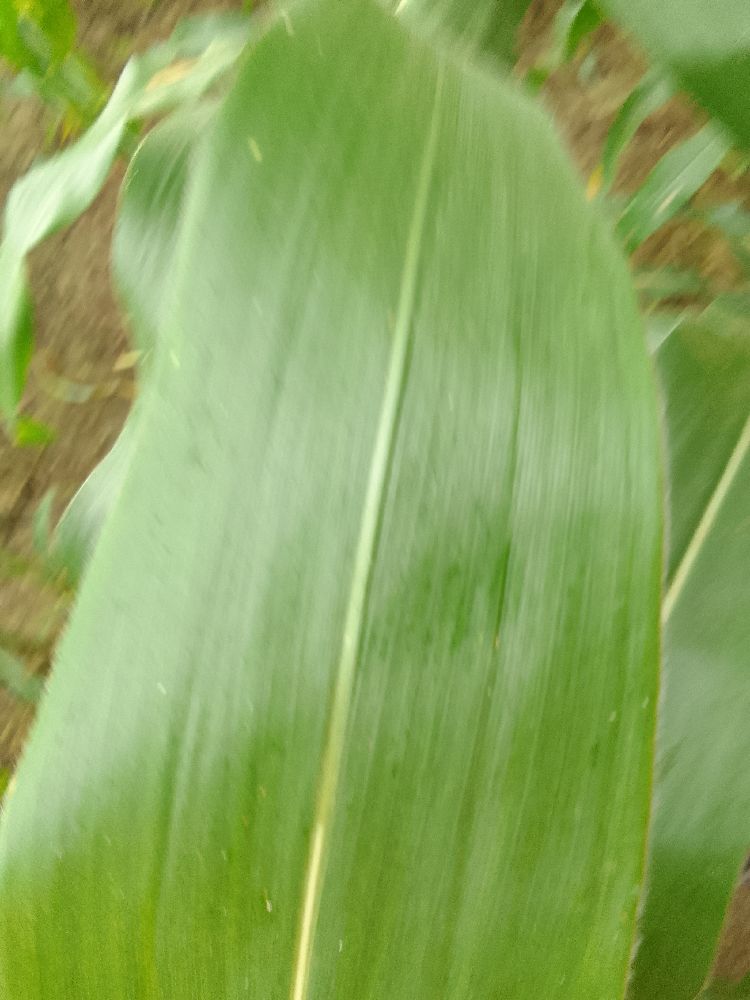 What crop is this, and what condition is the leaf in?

maize, healthy
